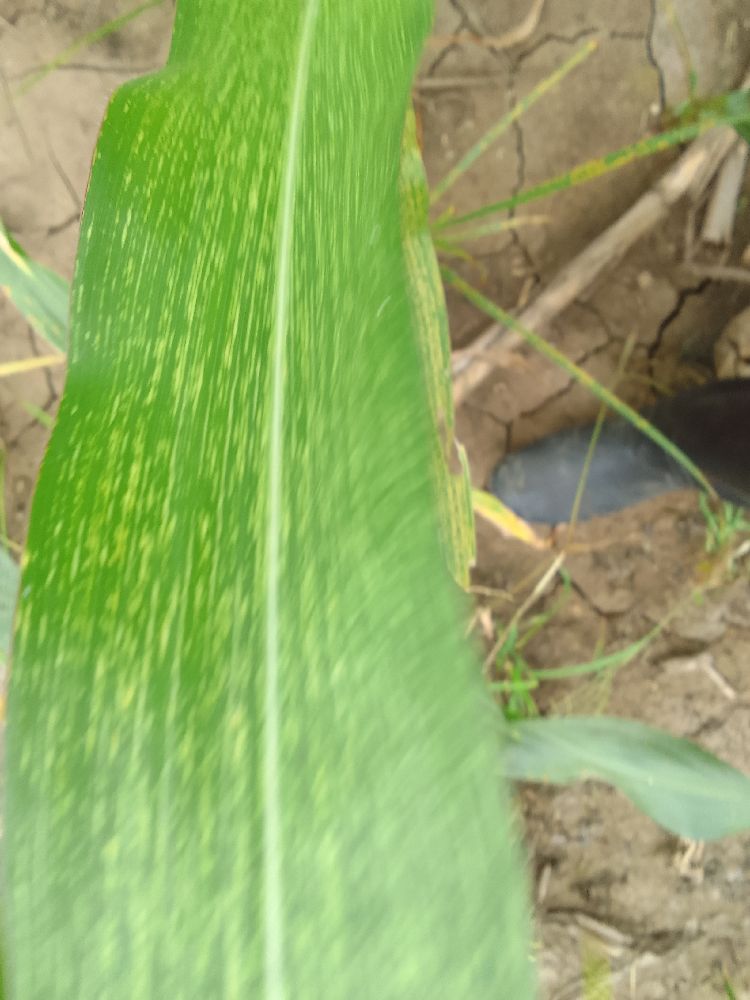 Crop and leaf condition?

maize, maize streak virus
